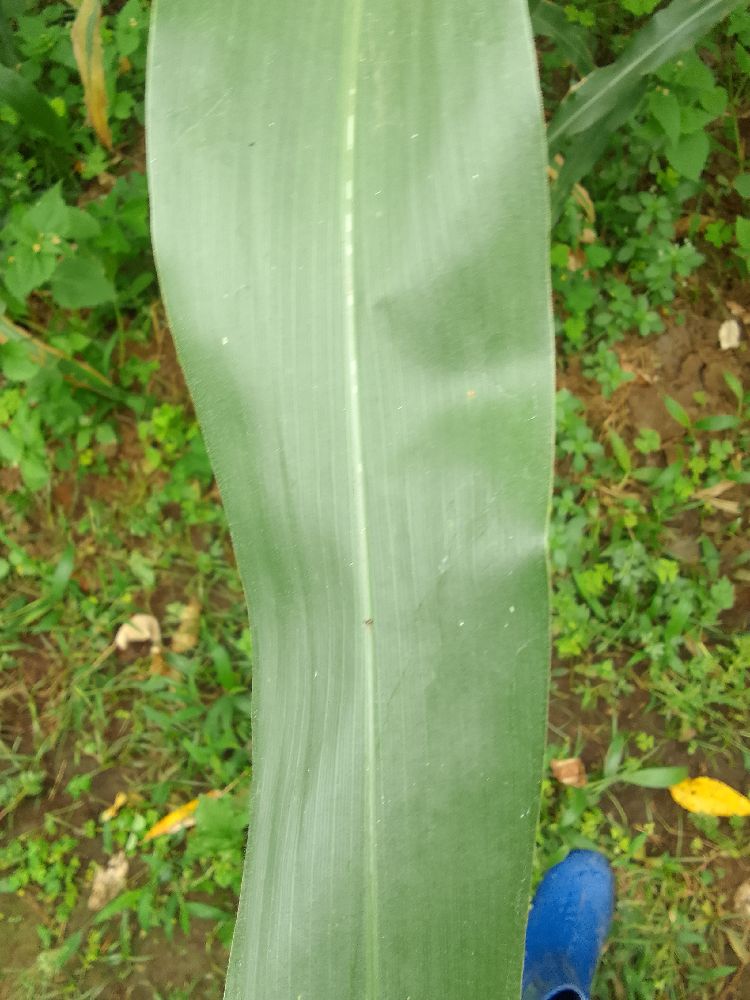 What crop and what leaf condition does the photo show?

maize, healthy
